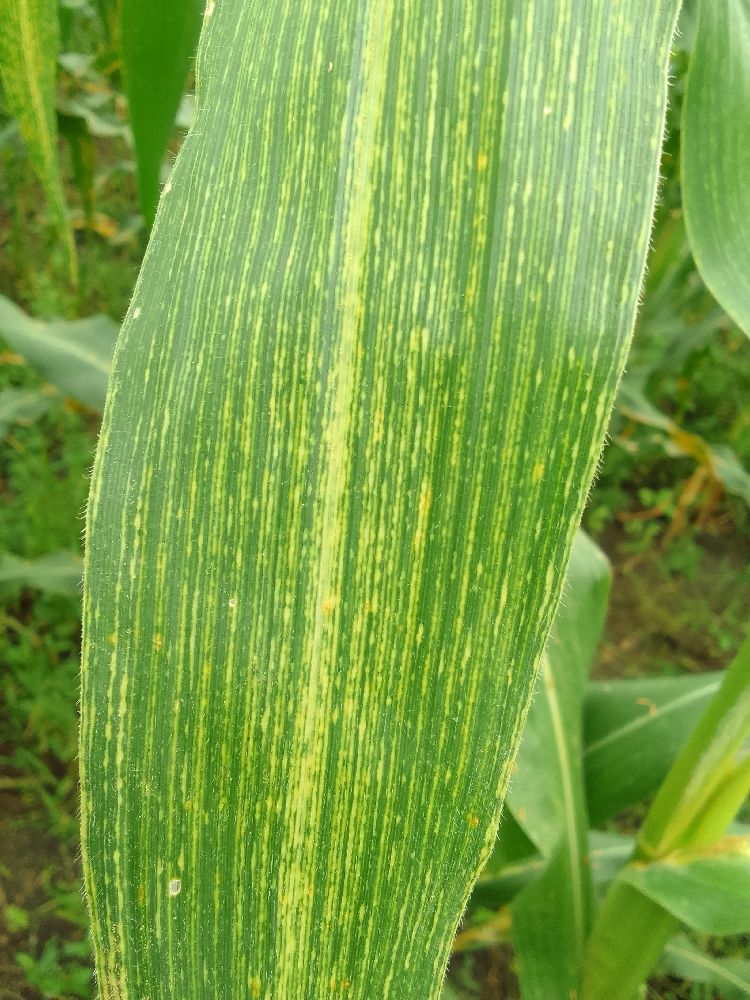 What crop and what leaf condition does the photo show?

maize, maize streak virus
